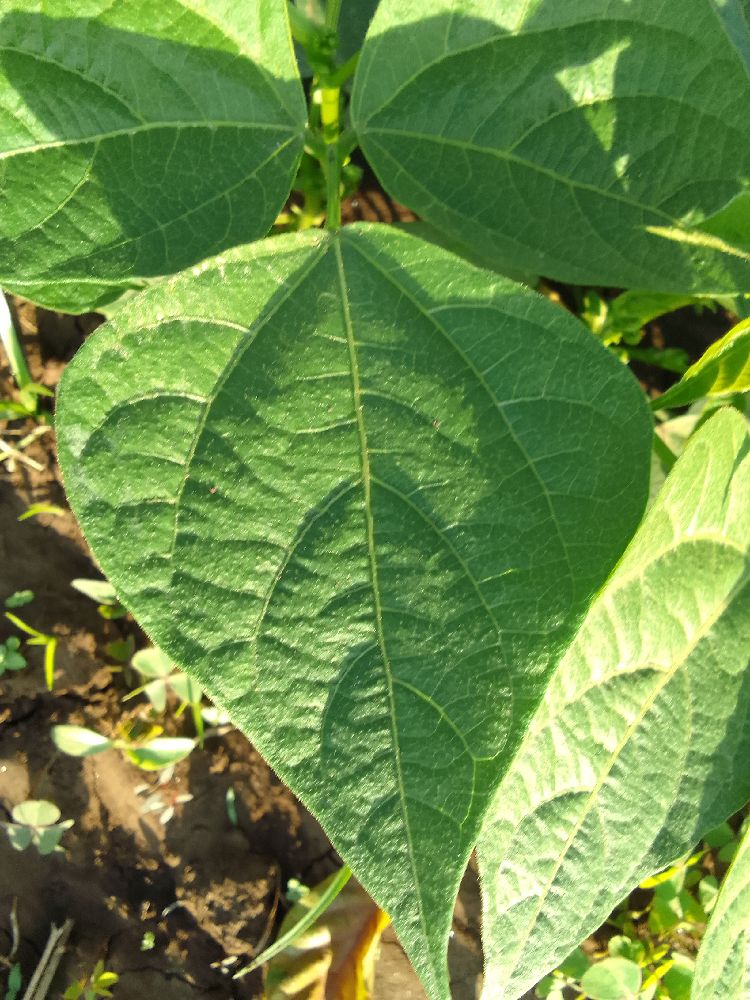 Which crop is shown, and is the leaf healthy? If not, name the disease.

common bean, healthy
